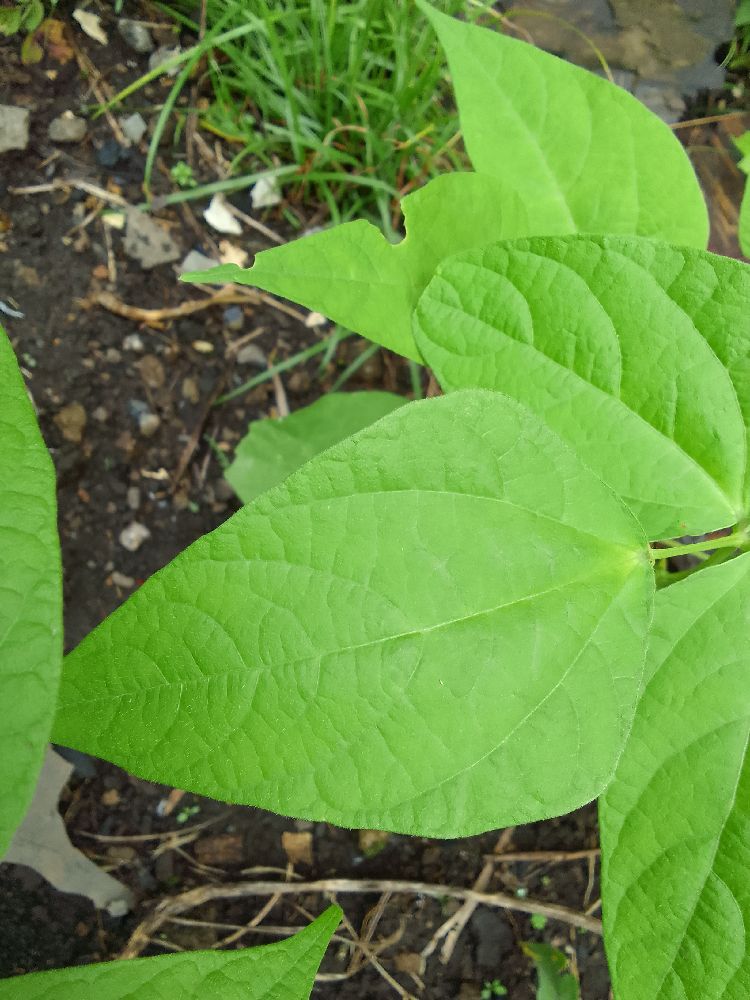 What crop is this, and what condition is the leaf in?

common bean, healthy
